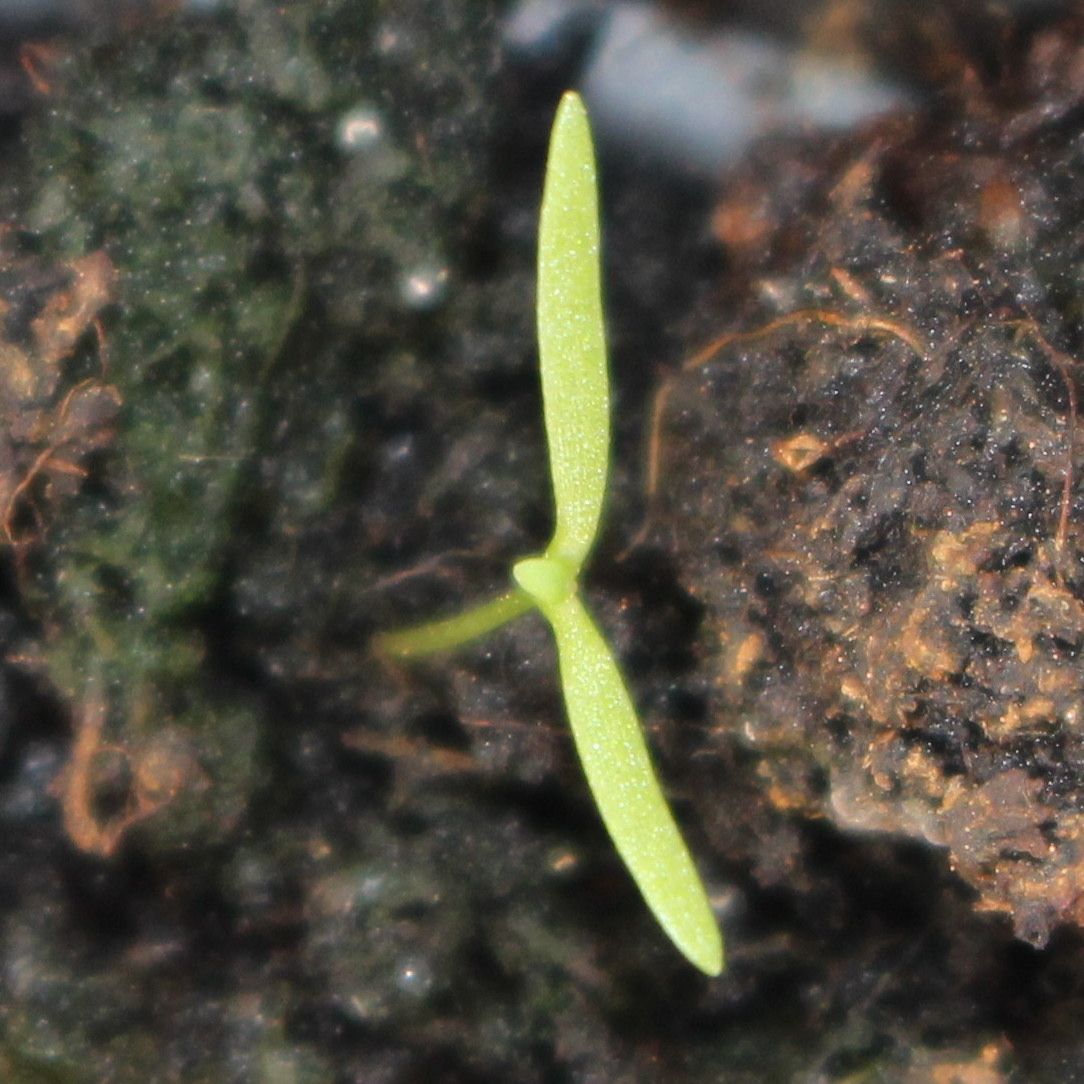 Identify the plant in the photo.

Papaver rhoeas
